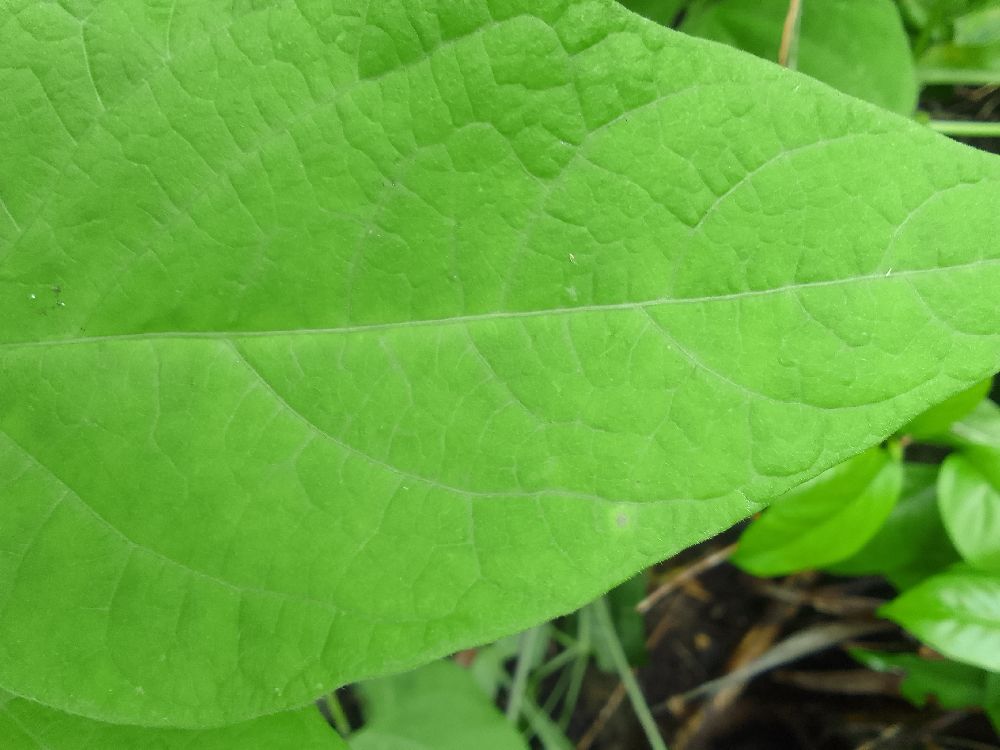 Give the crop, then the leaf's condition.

common bean, healthy
